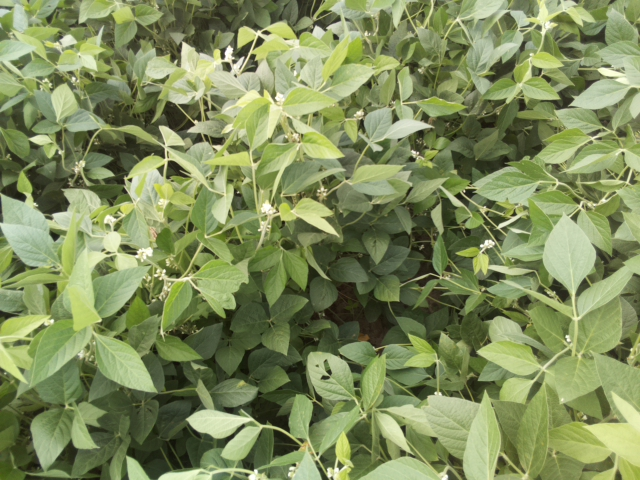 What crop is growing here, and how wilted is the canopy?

soybean, leaves with no wilting
